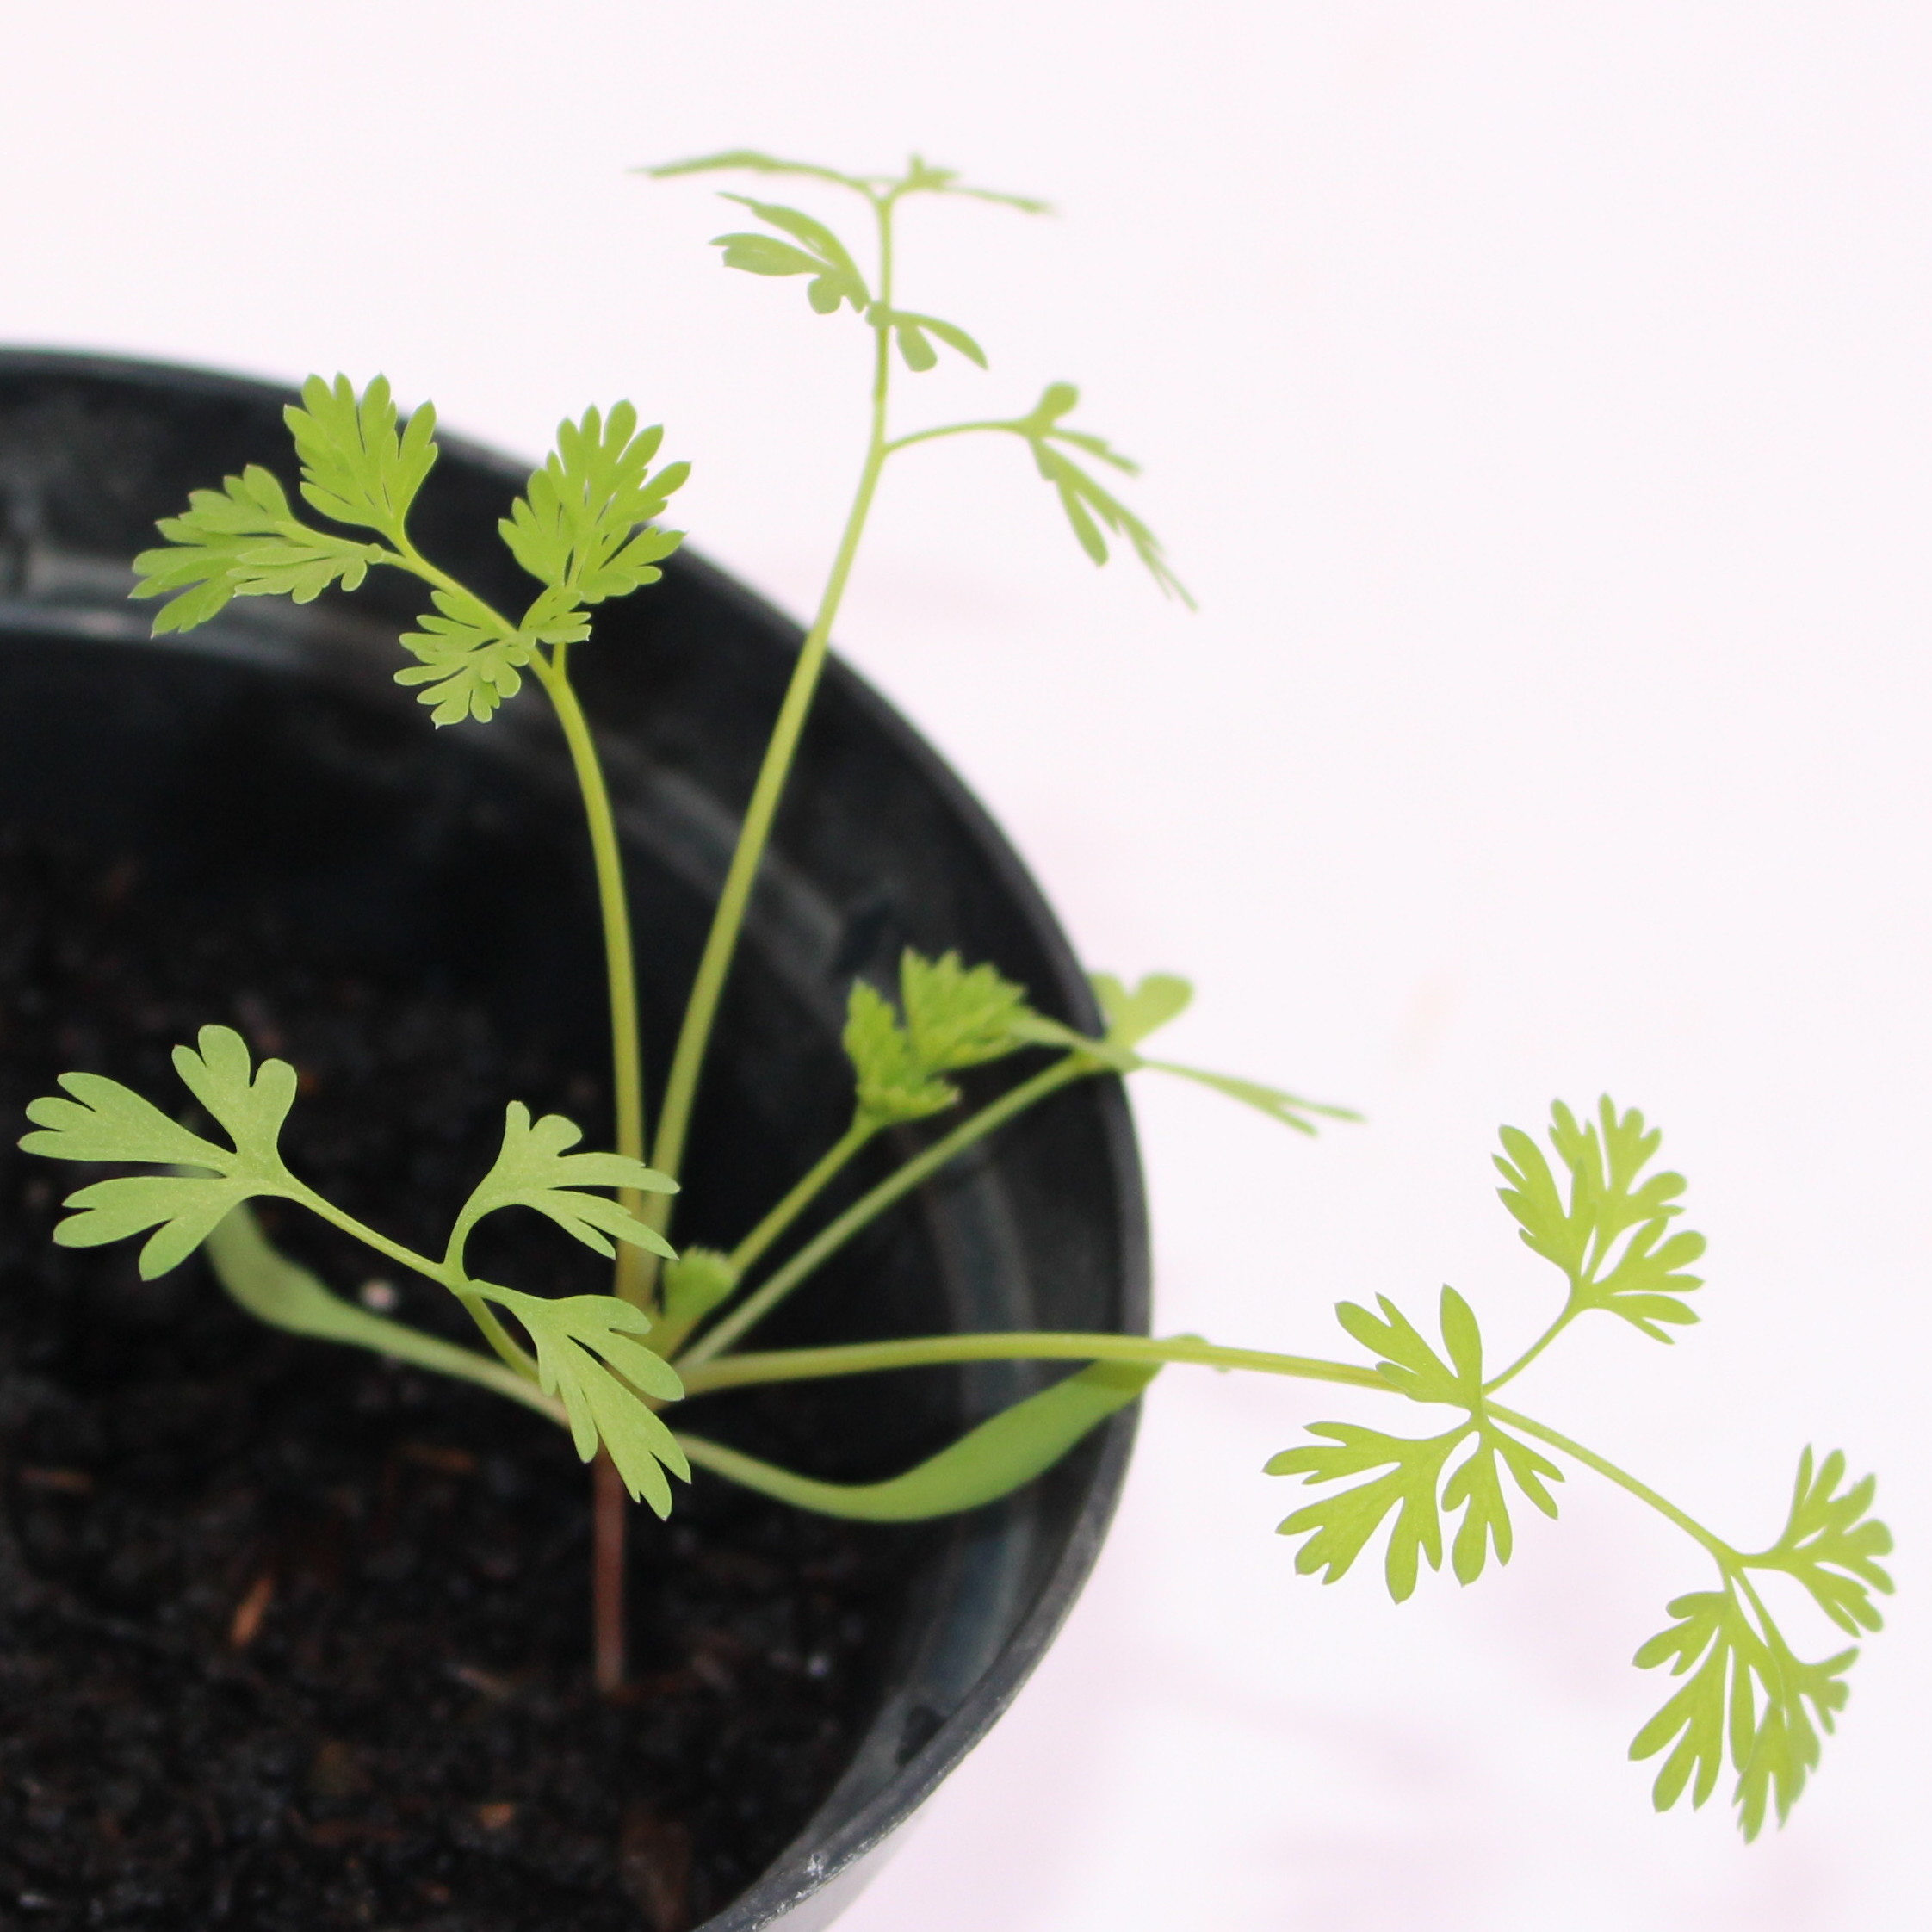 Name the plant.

Fumaria officinalis
